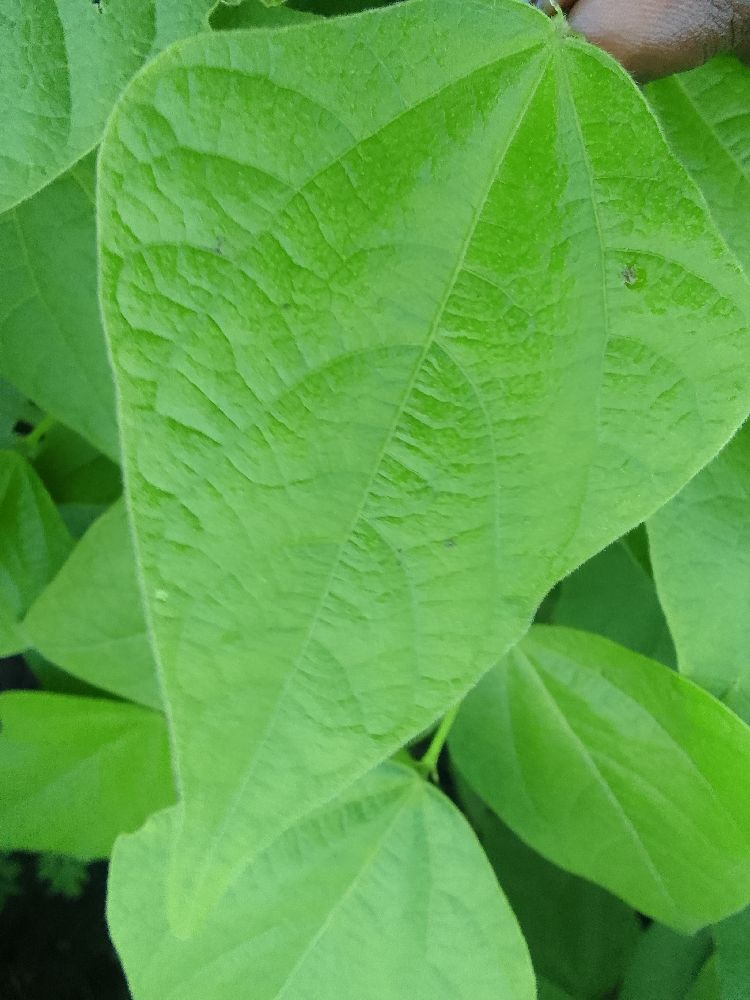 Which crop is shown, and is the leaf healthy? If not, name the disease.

common bean, healthy
